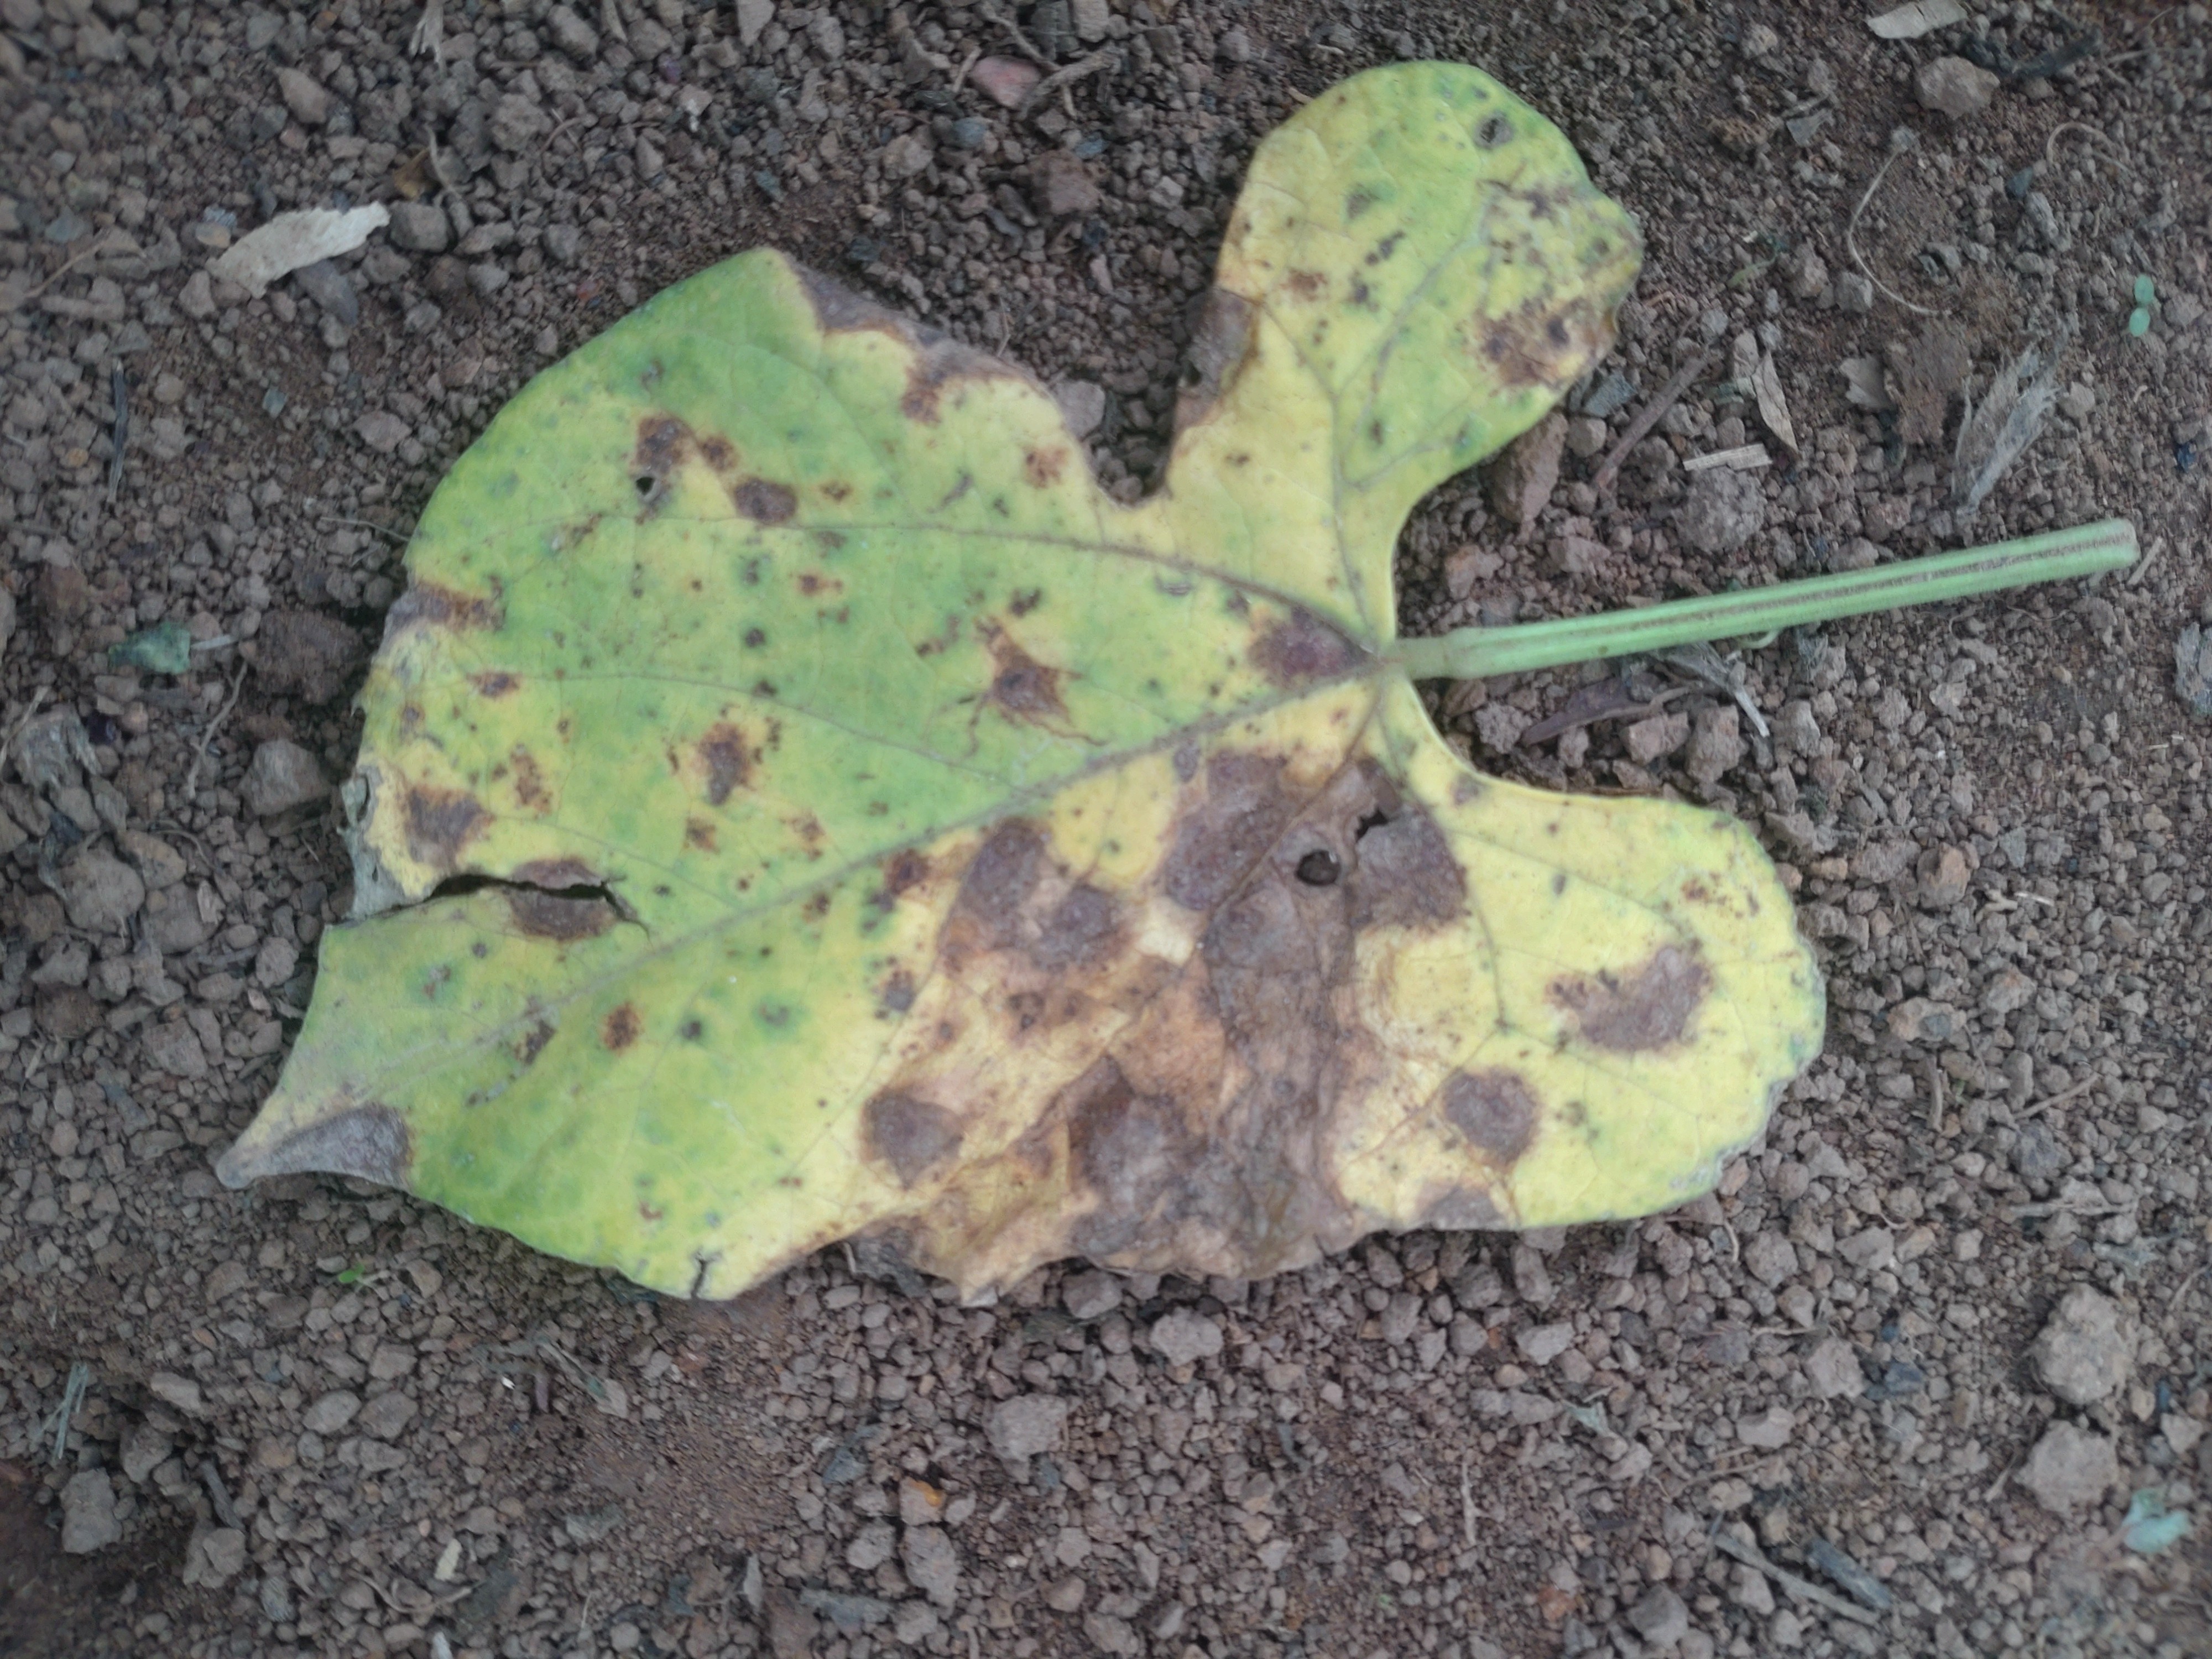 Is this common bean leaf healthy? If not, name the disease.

anthracnose
